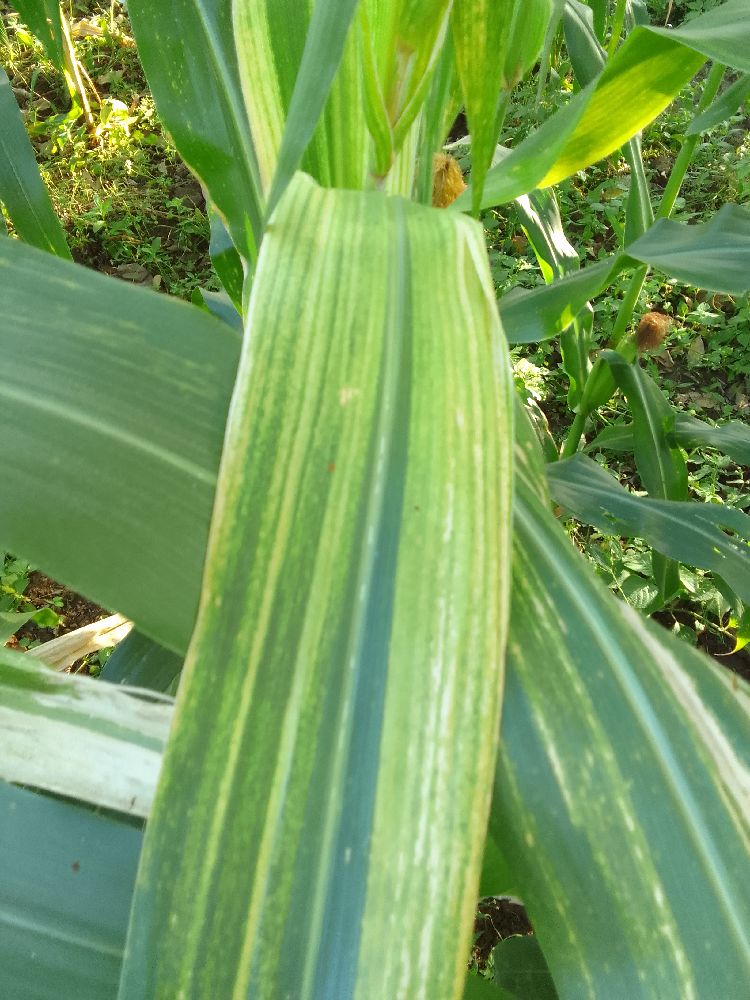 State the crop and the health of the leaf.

maize, maize lethal necrosis
